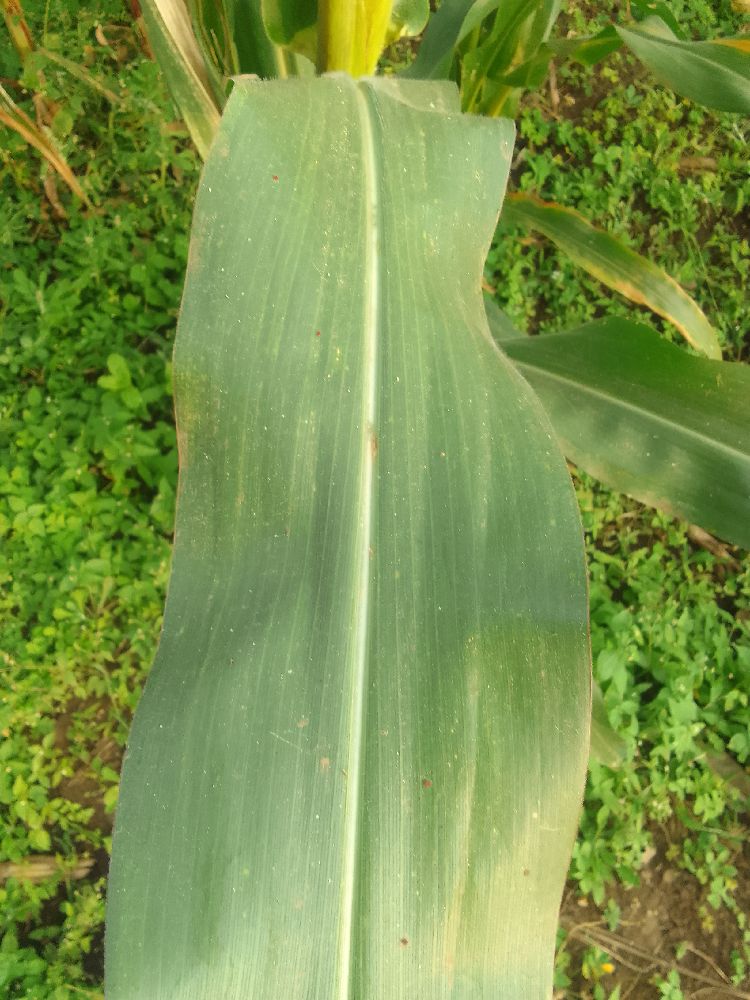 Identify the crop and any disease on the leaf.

maize, healthy
